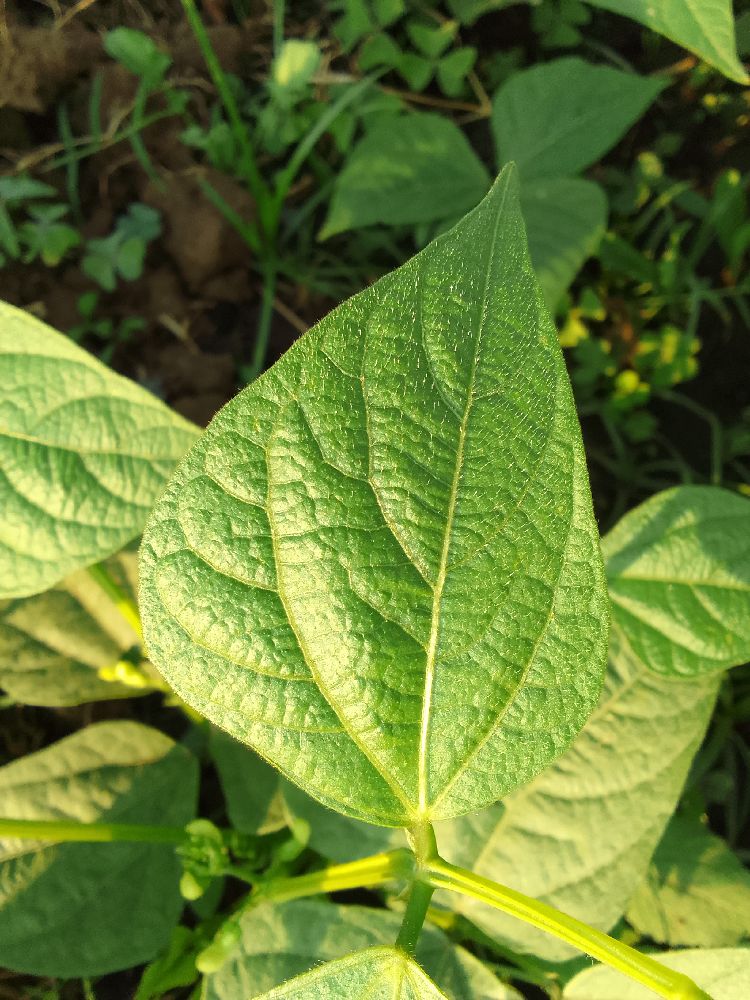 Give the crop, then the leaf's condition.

common bean, healthy
